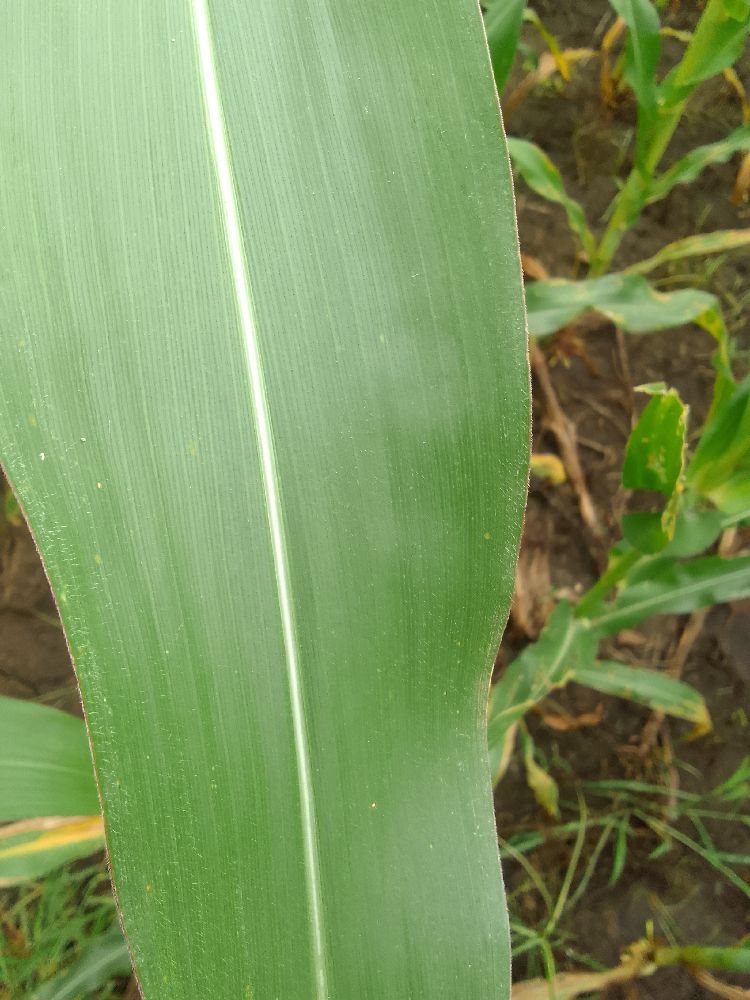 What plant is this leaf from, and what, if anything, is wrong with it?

maize, healthy
